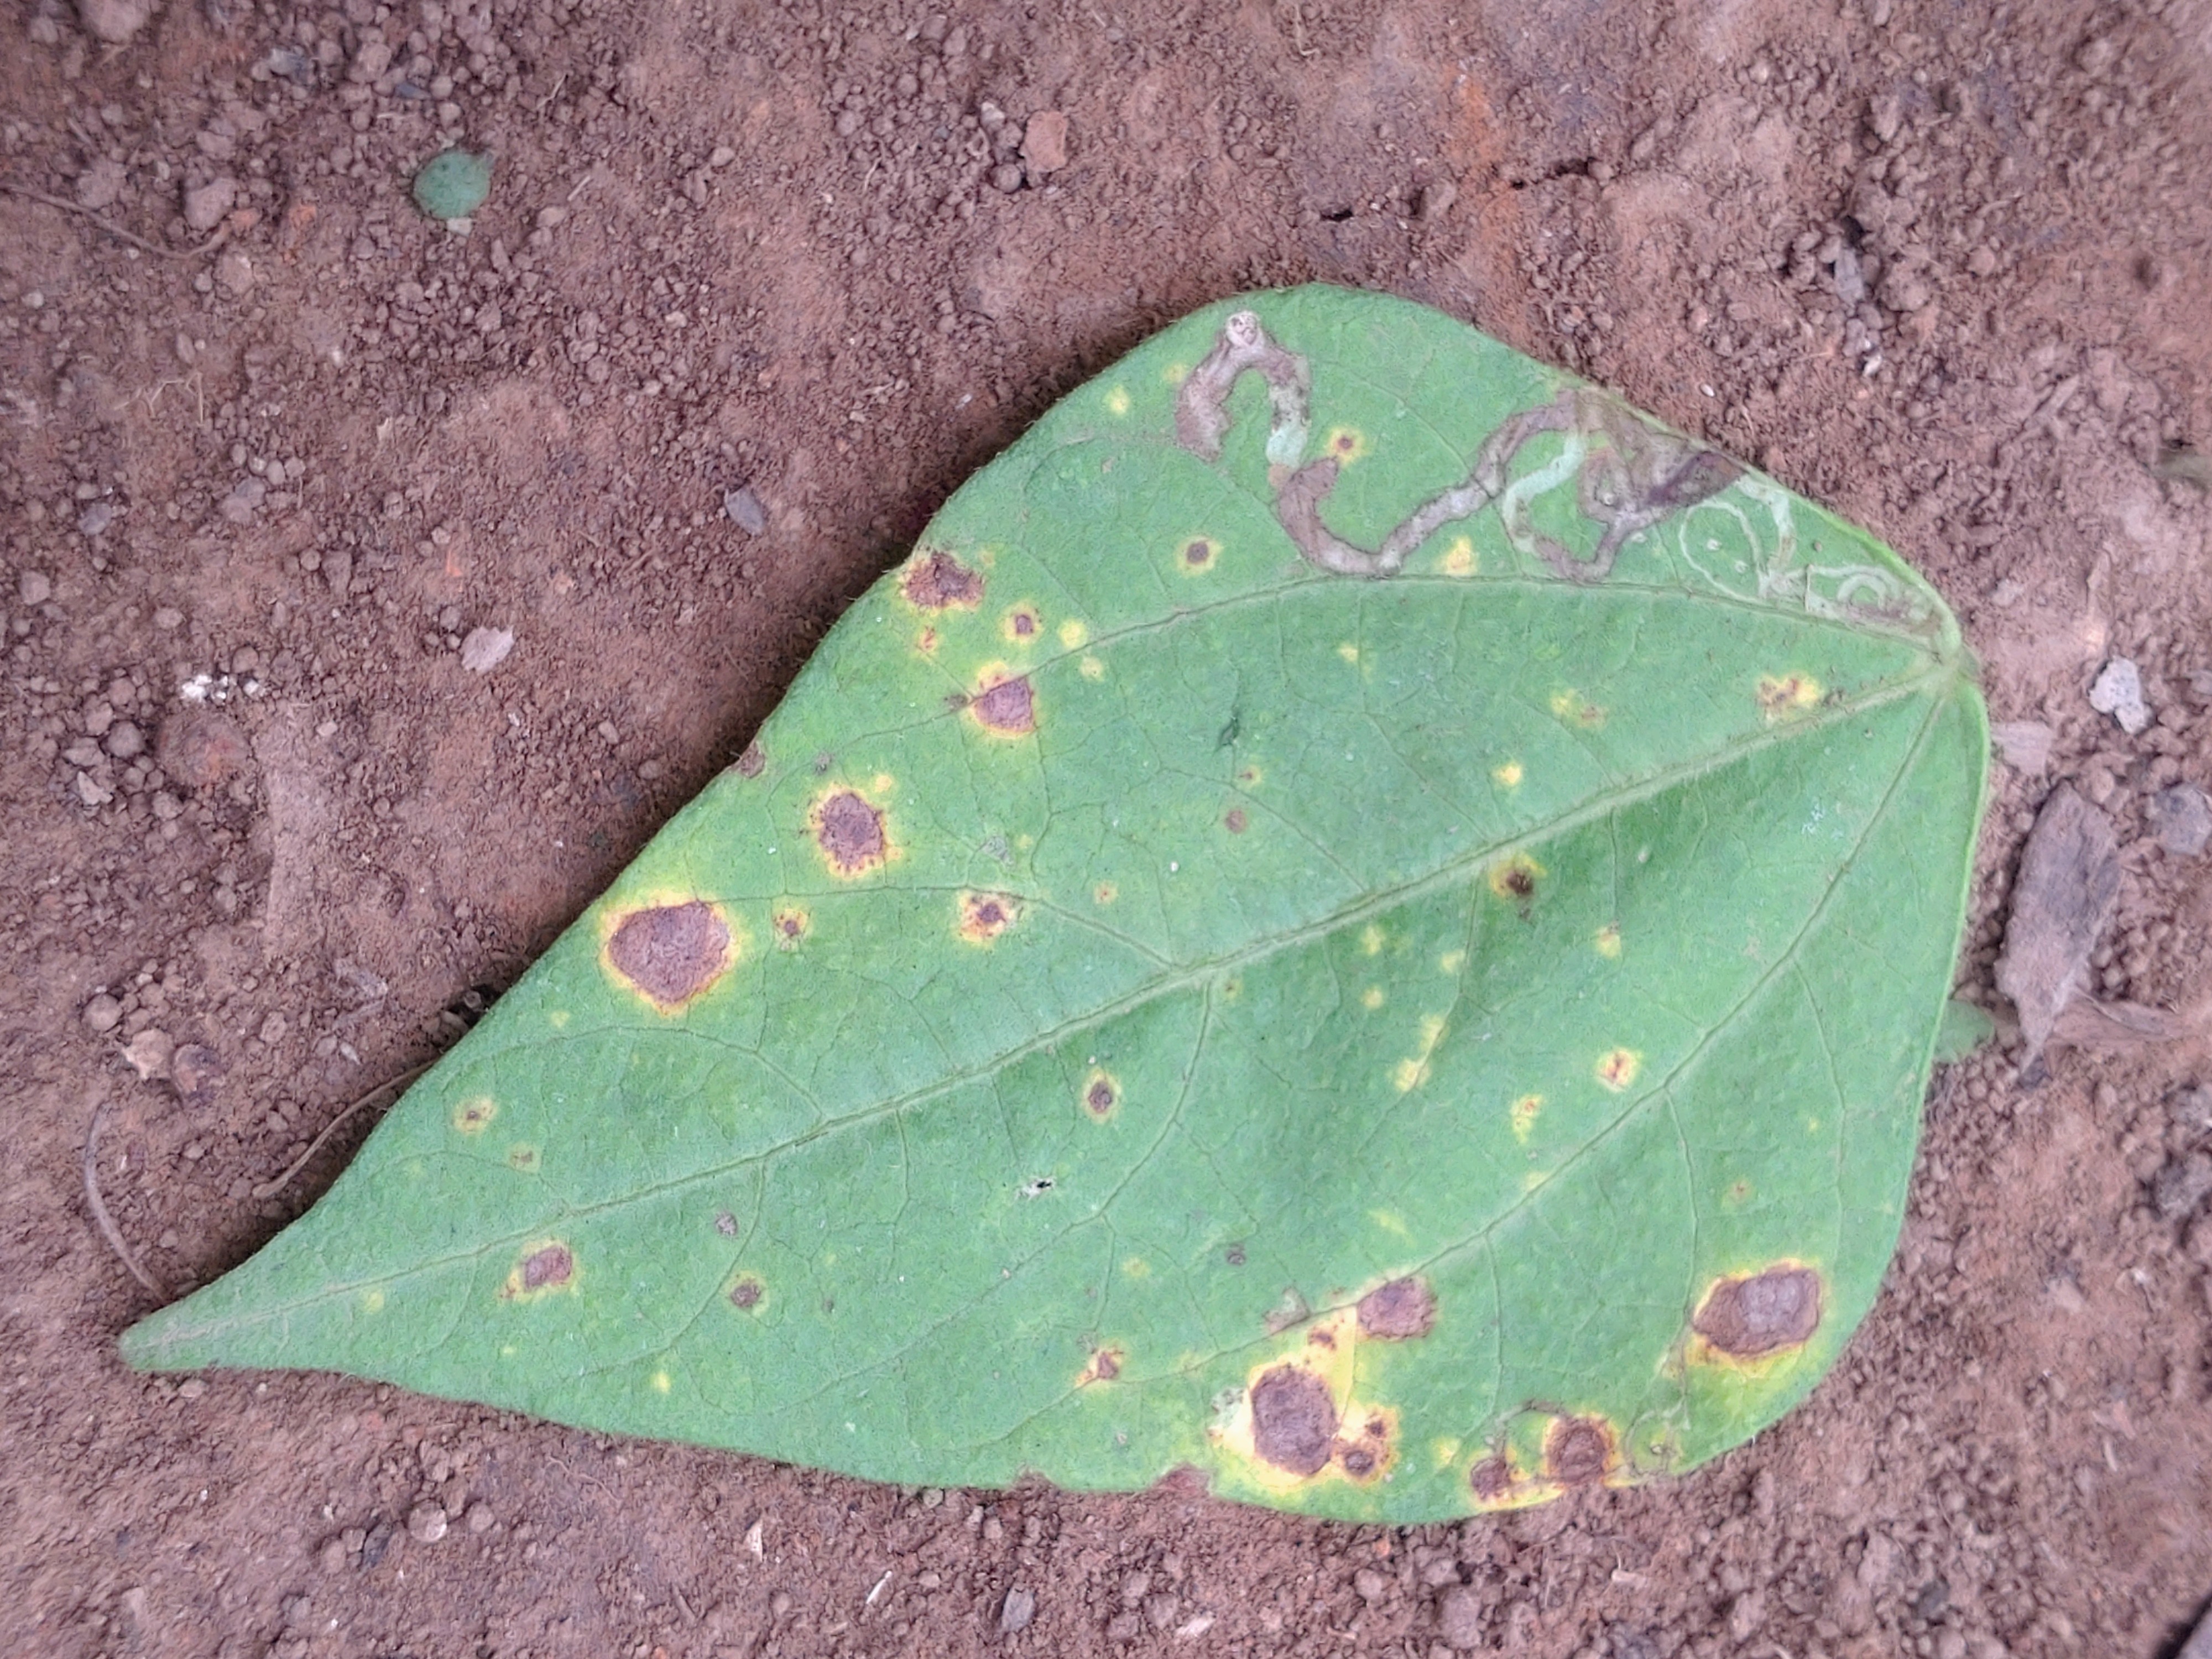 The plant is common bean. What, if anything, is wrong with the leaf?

rust
